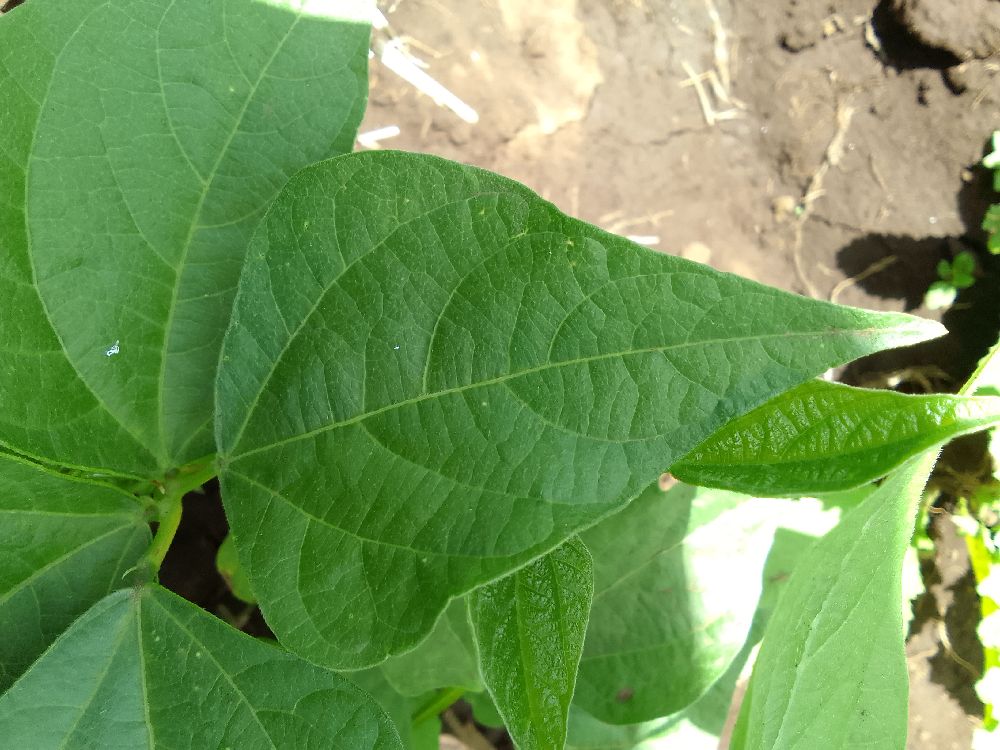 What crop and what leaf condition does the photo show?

common bean, healthy
